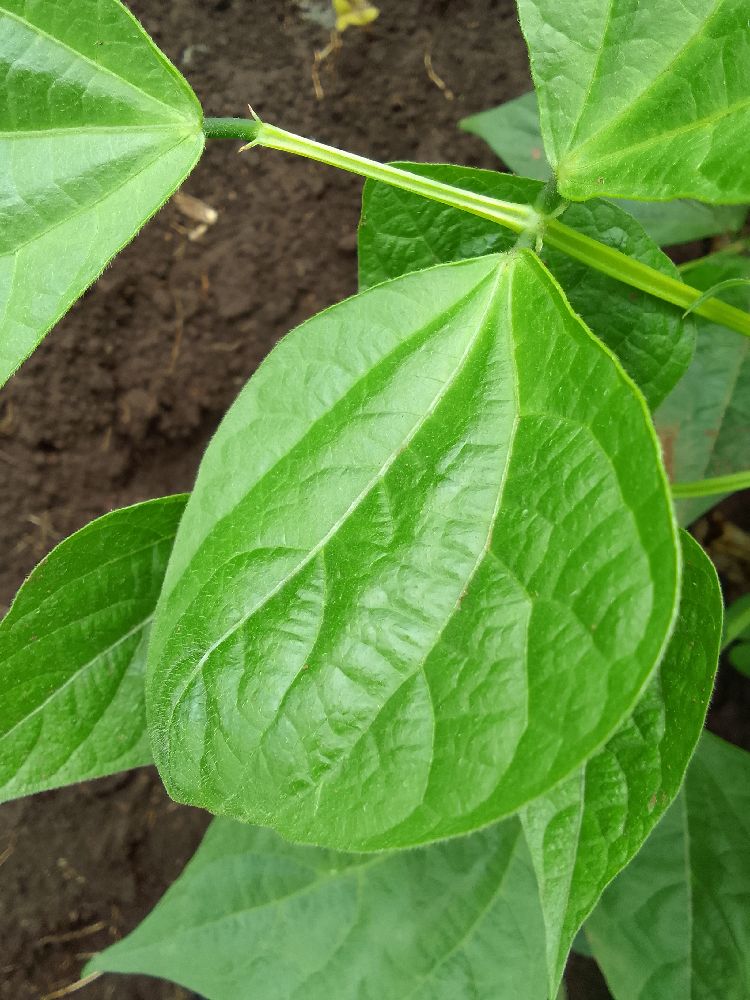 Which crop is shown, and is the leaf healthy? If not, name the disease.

common bean, healthy
